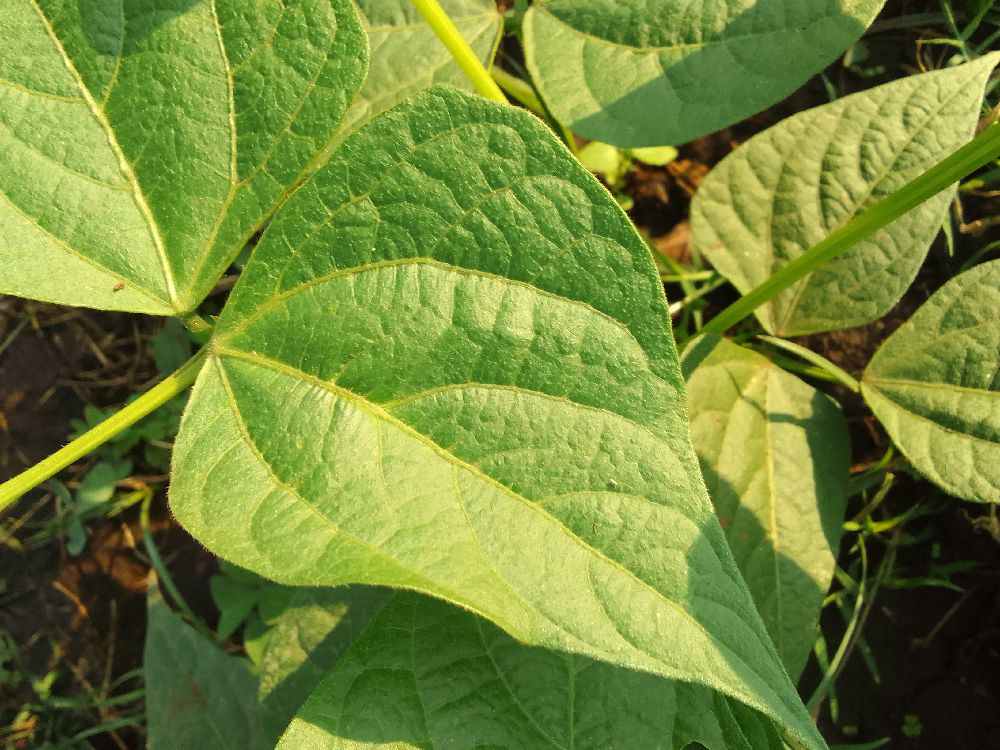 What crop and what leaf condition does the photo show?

common bean, healthy
